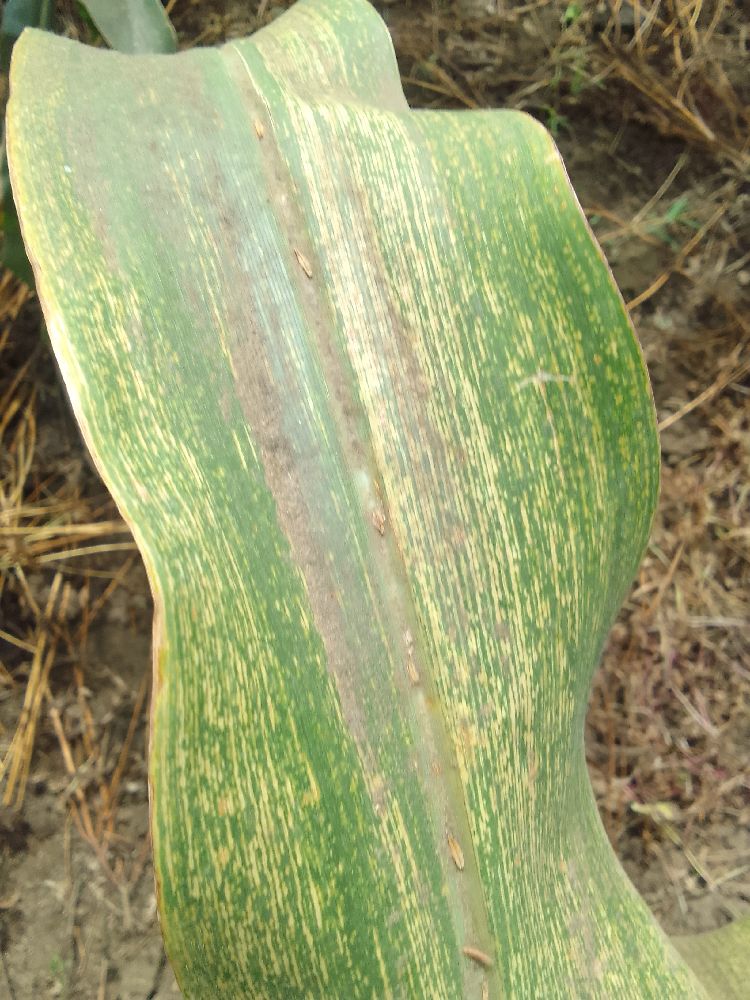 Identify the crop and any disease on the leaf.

maize, maize streak virus
